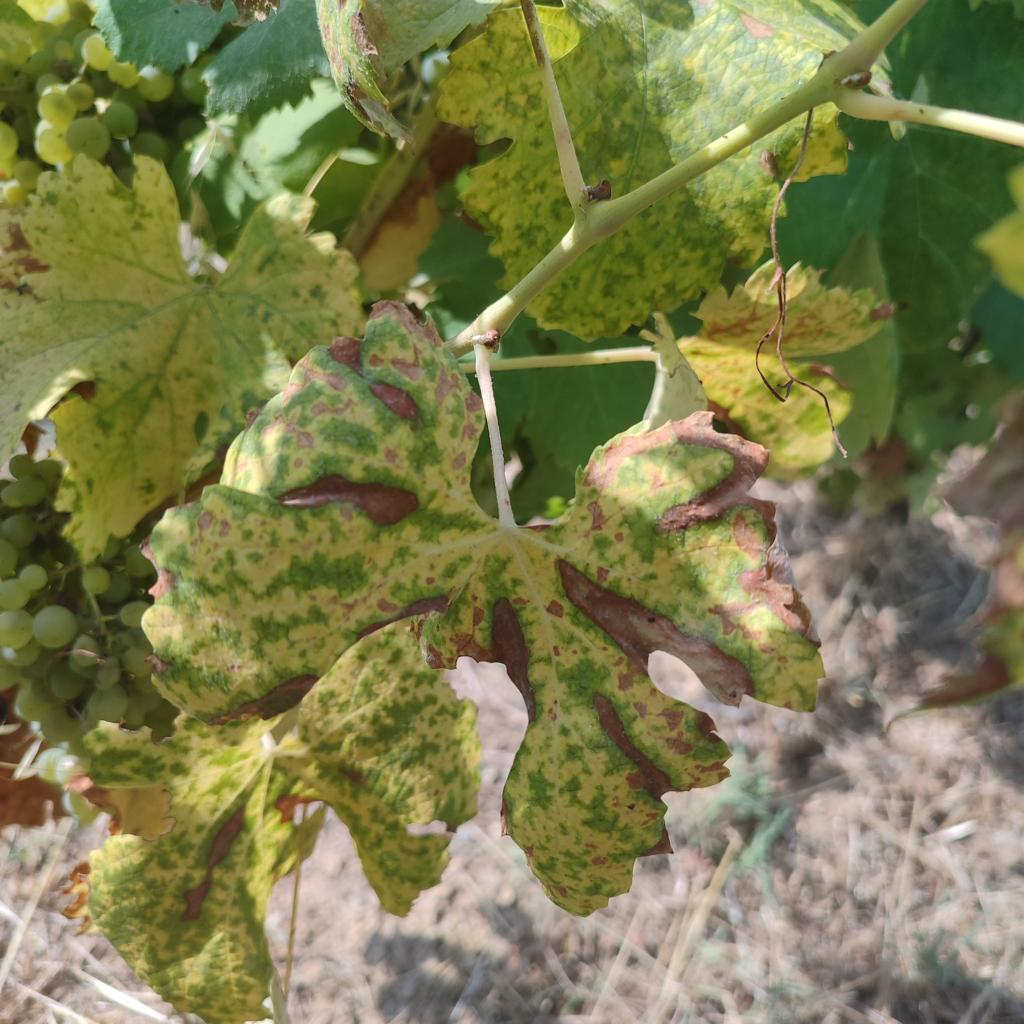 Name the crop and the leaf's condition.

grapevine, esca complex
